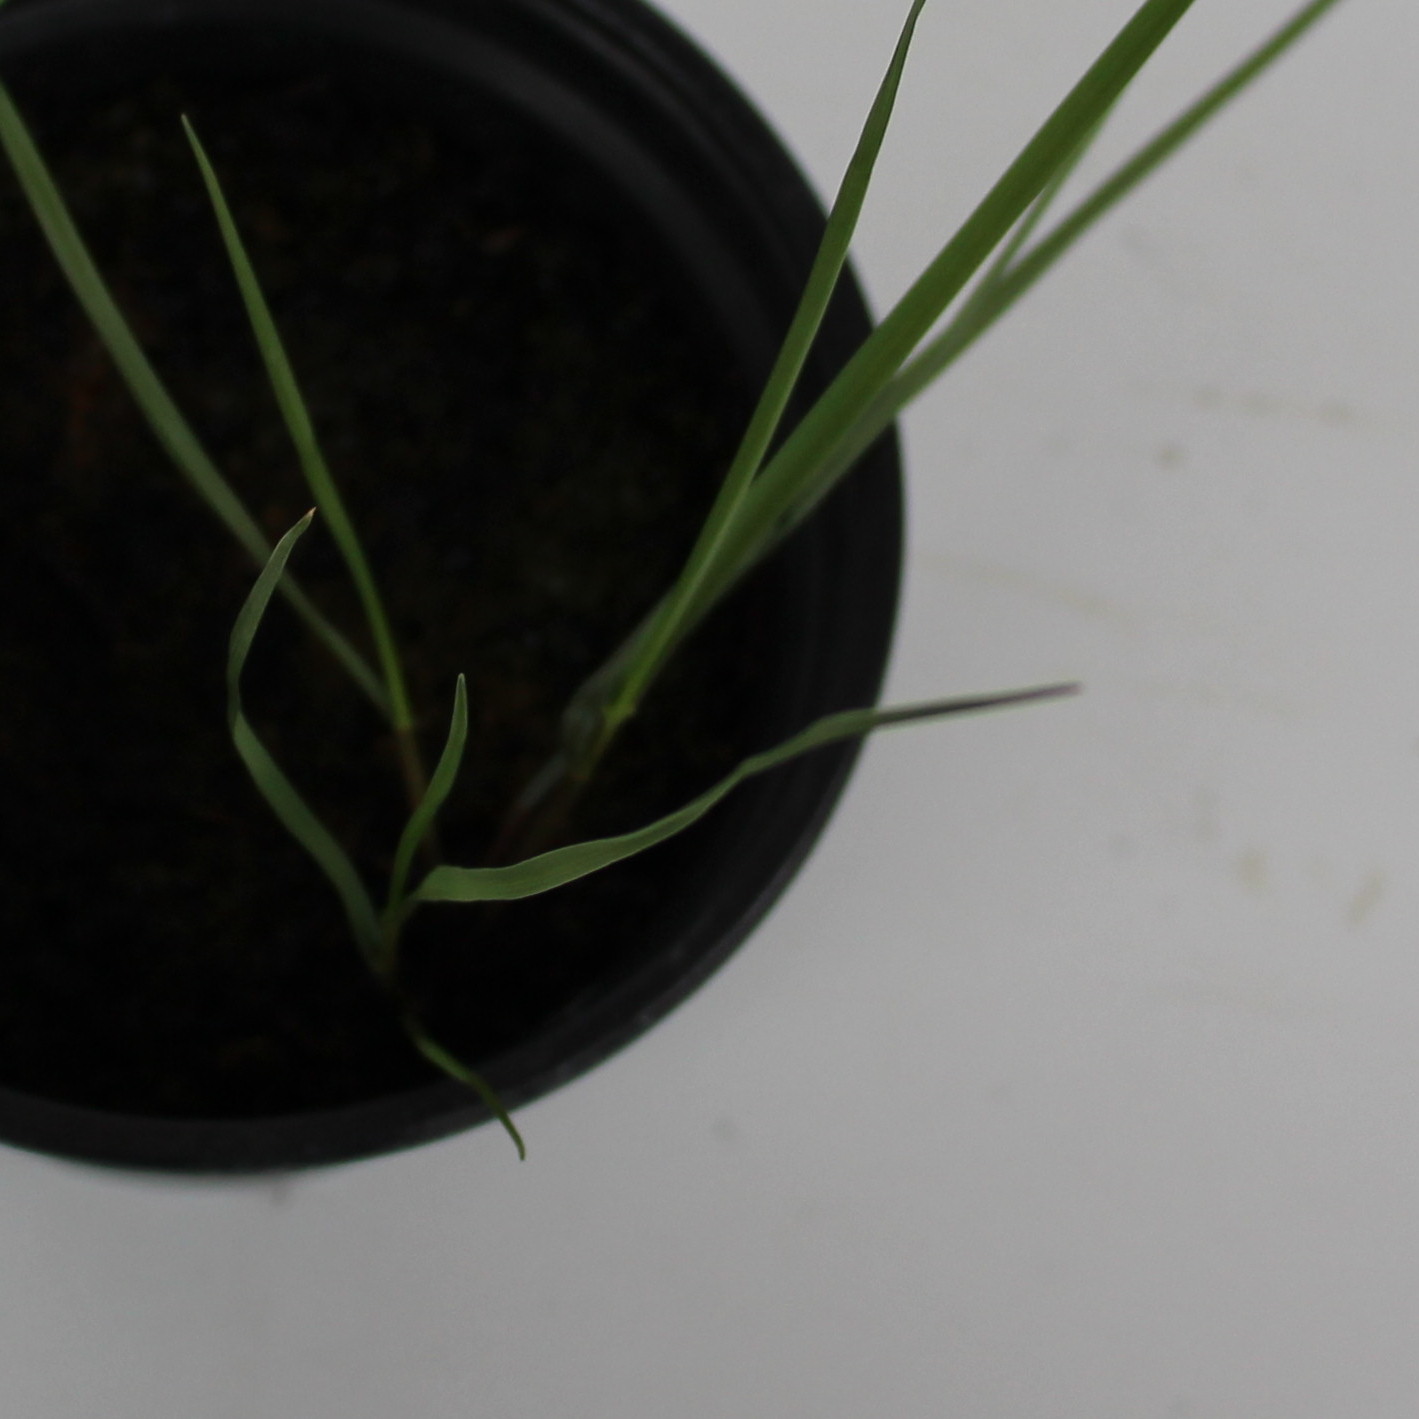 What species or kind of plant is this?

Lolium multiflorum
